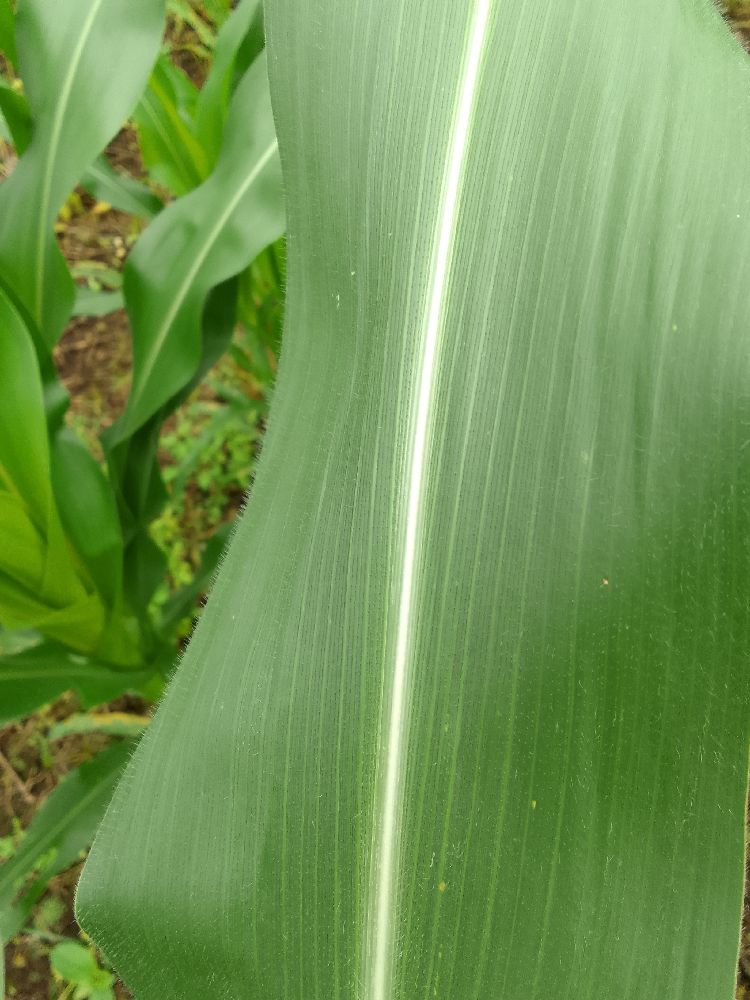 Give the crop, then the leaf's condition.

maize, healthy
